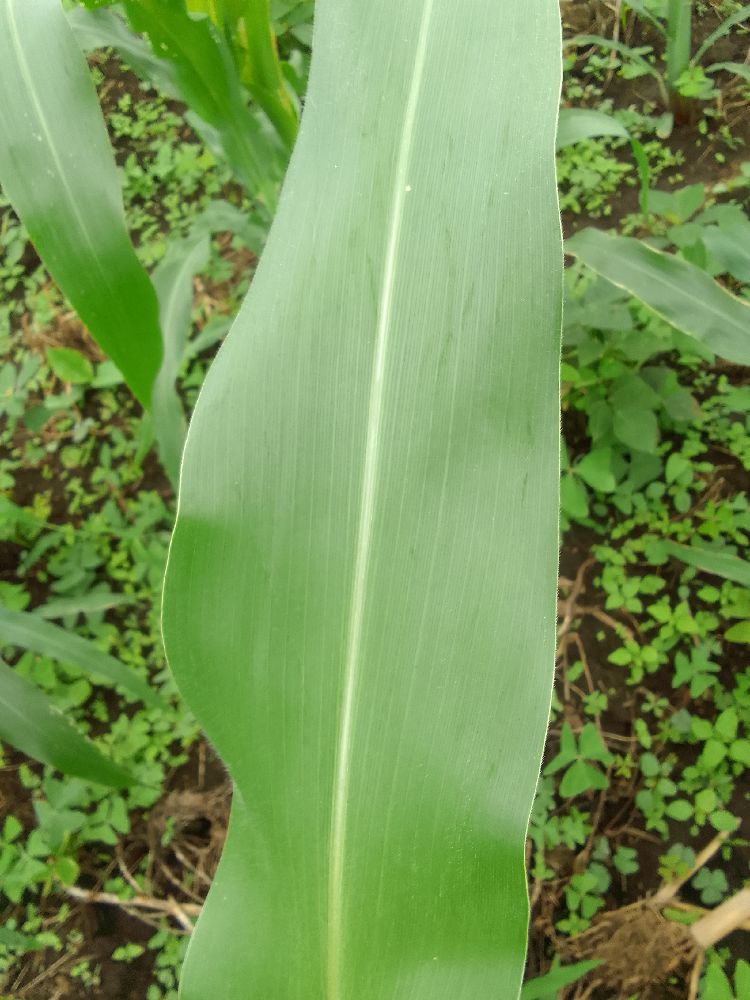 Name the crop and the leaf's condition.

maize, healthy
